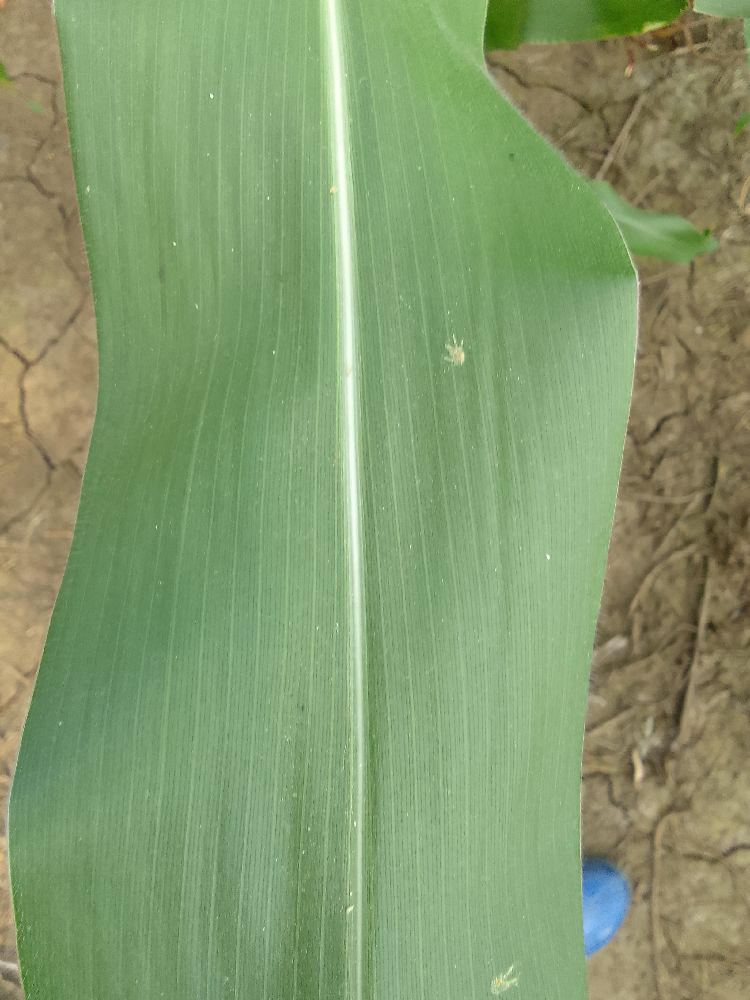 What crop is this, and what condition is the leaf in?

maize, healthy
